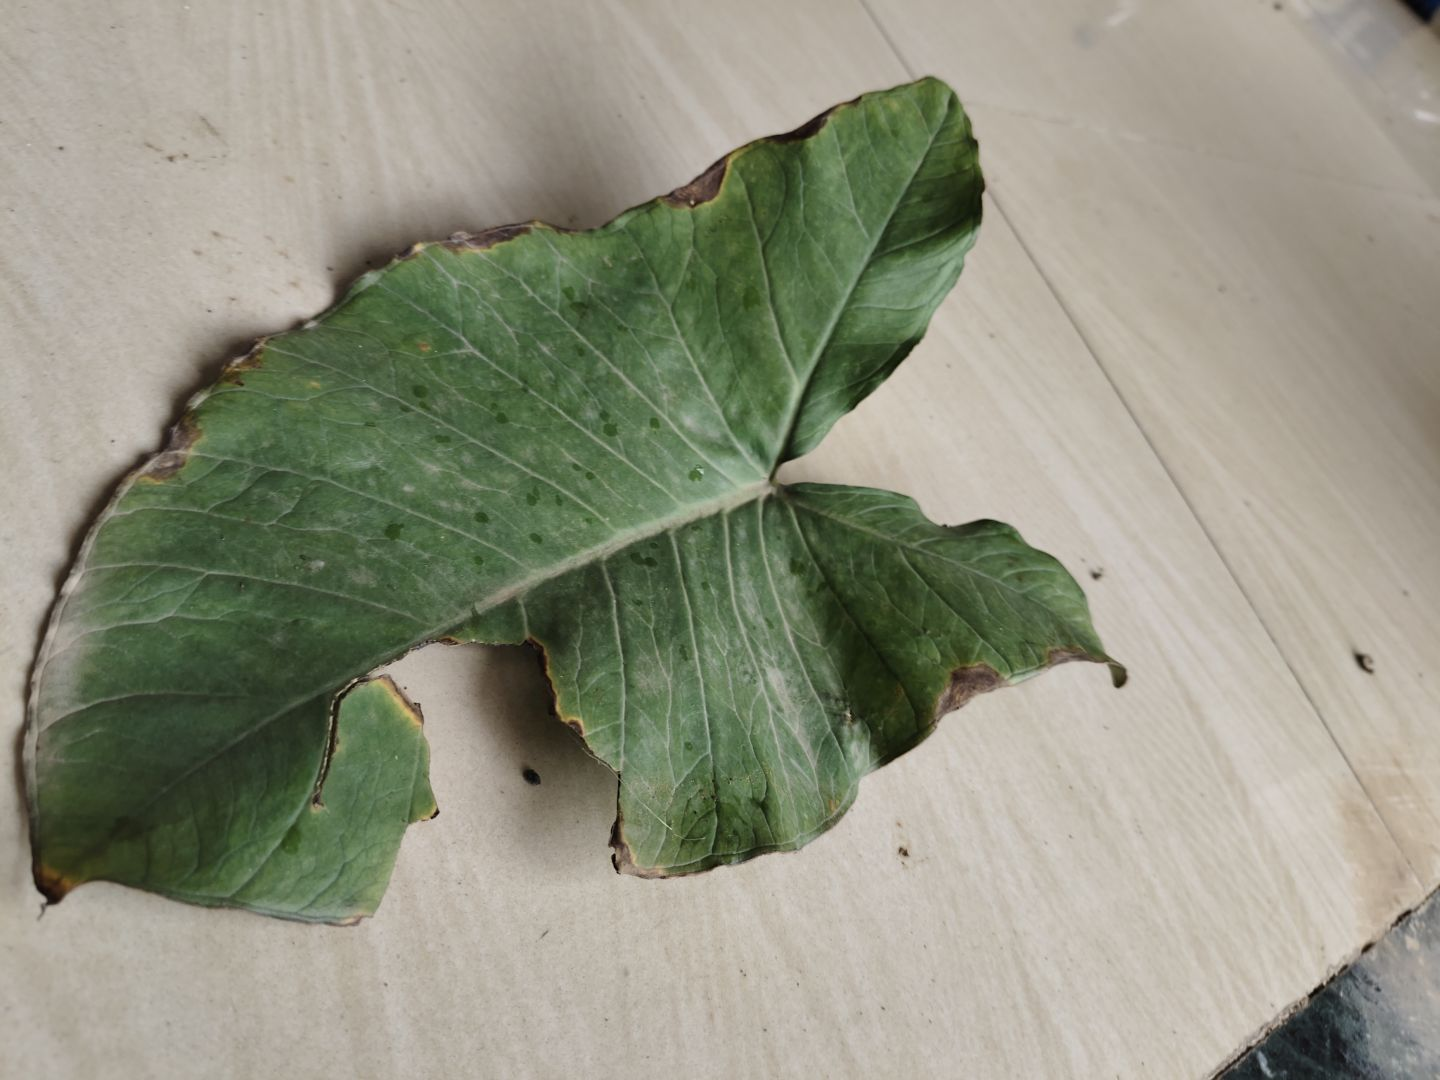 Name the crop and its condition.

taro, leaf blight
